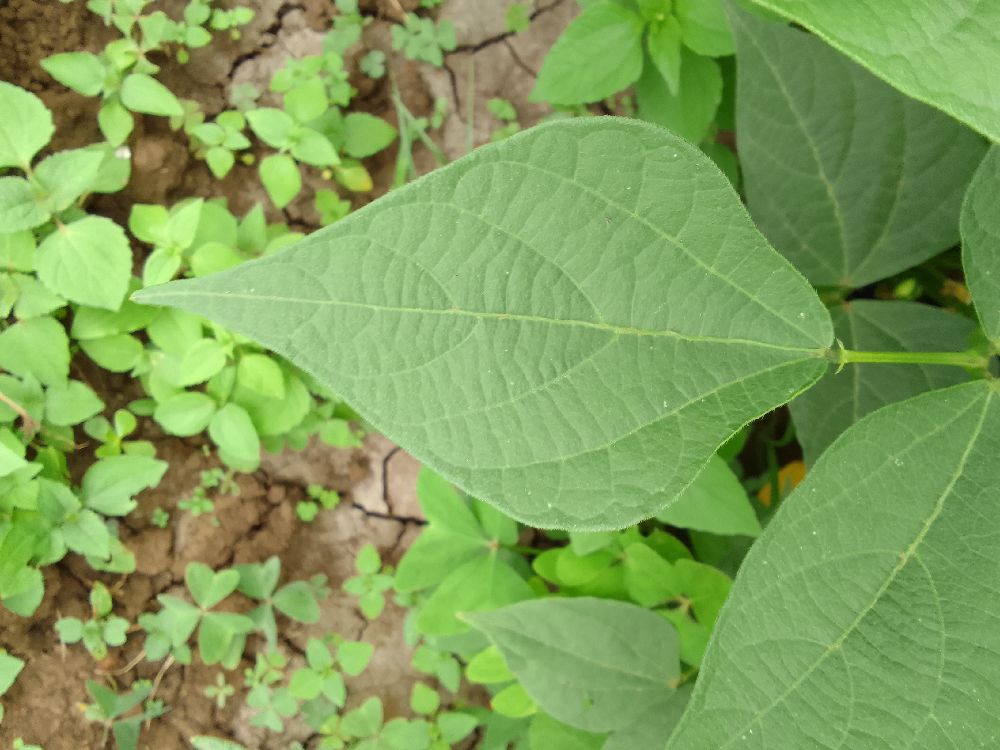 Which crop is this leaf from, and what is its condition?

common bean, healthy
